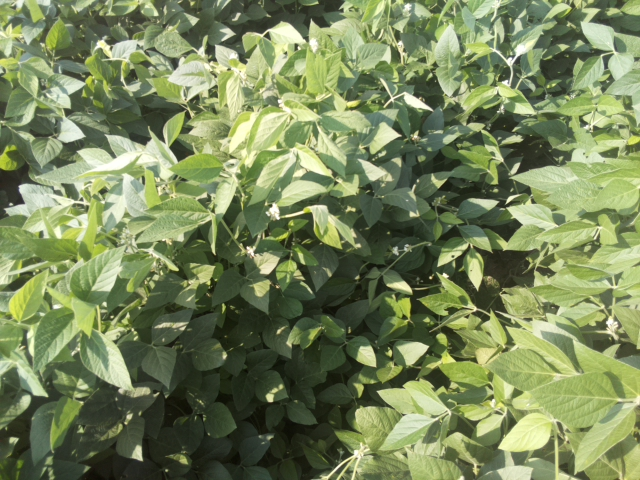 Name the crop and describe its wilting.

soybean, leaves with no wilting
